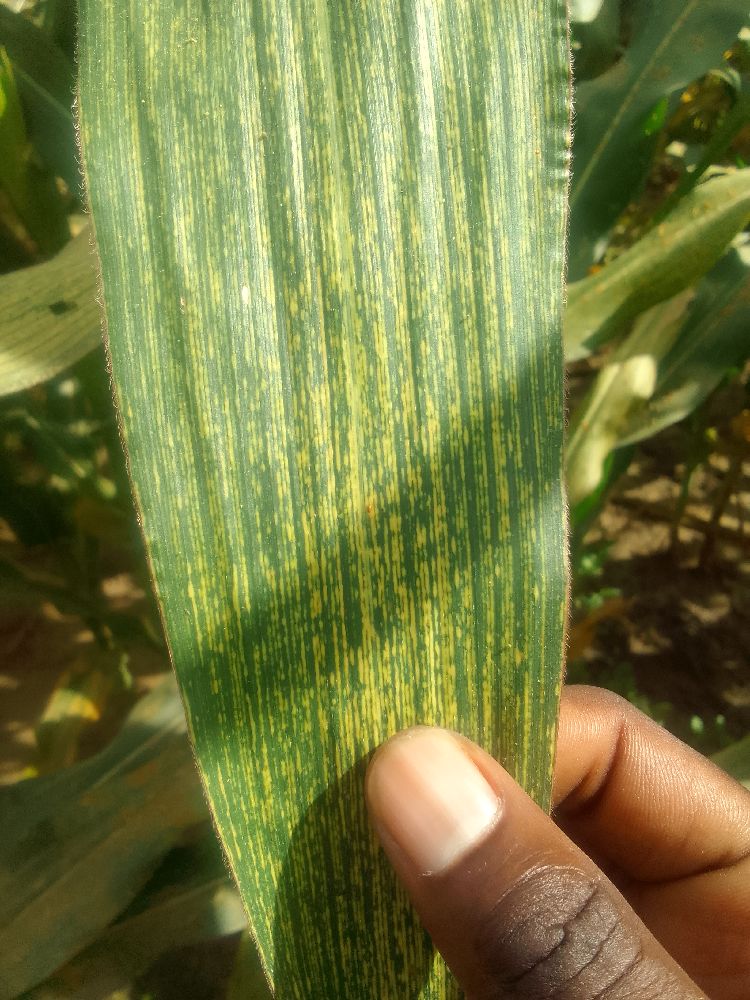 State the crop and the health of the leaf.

maize, maize streak virus
